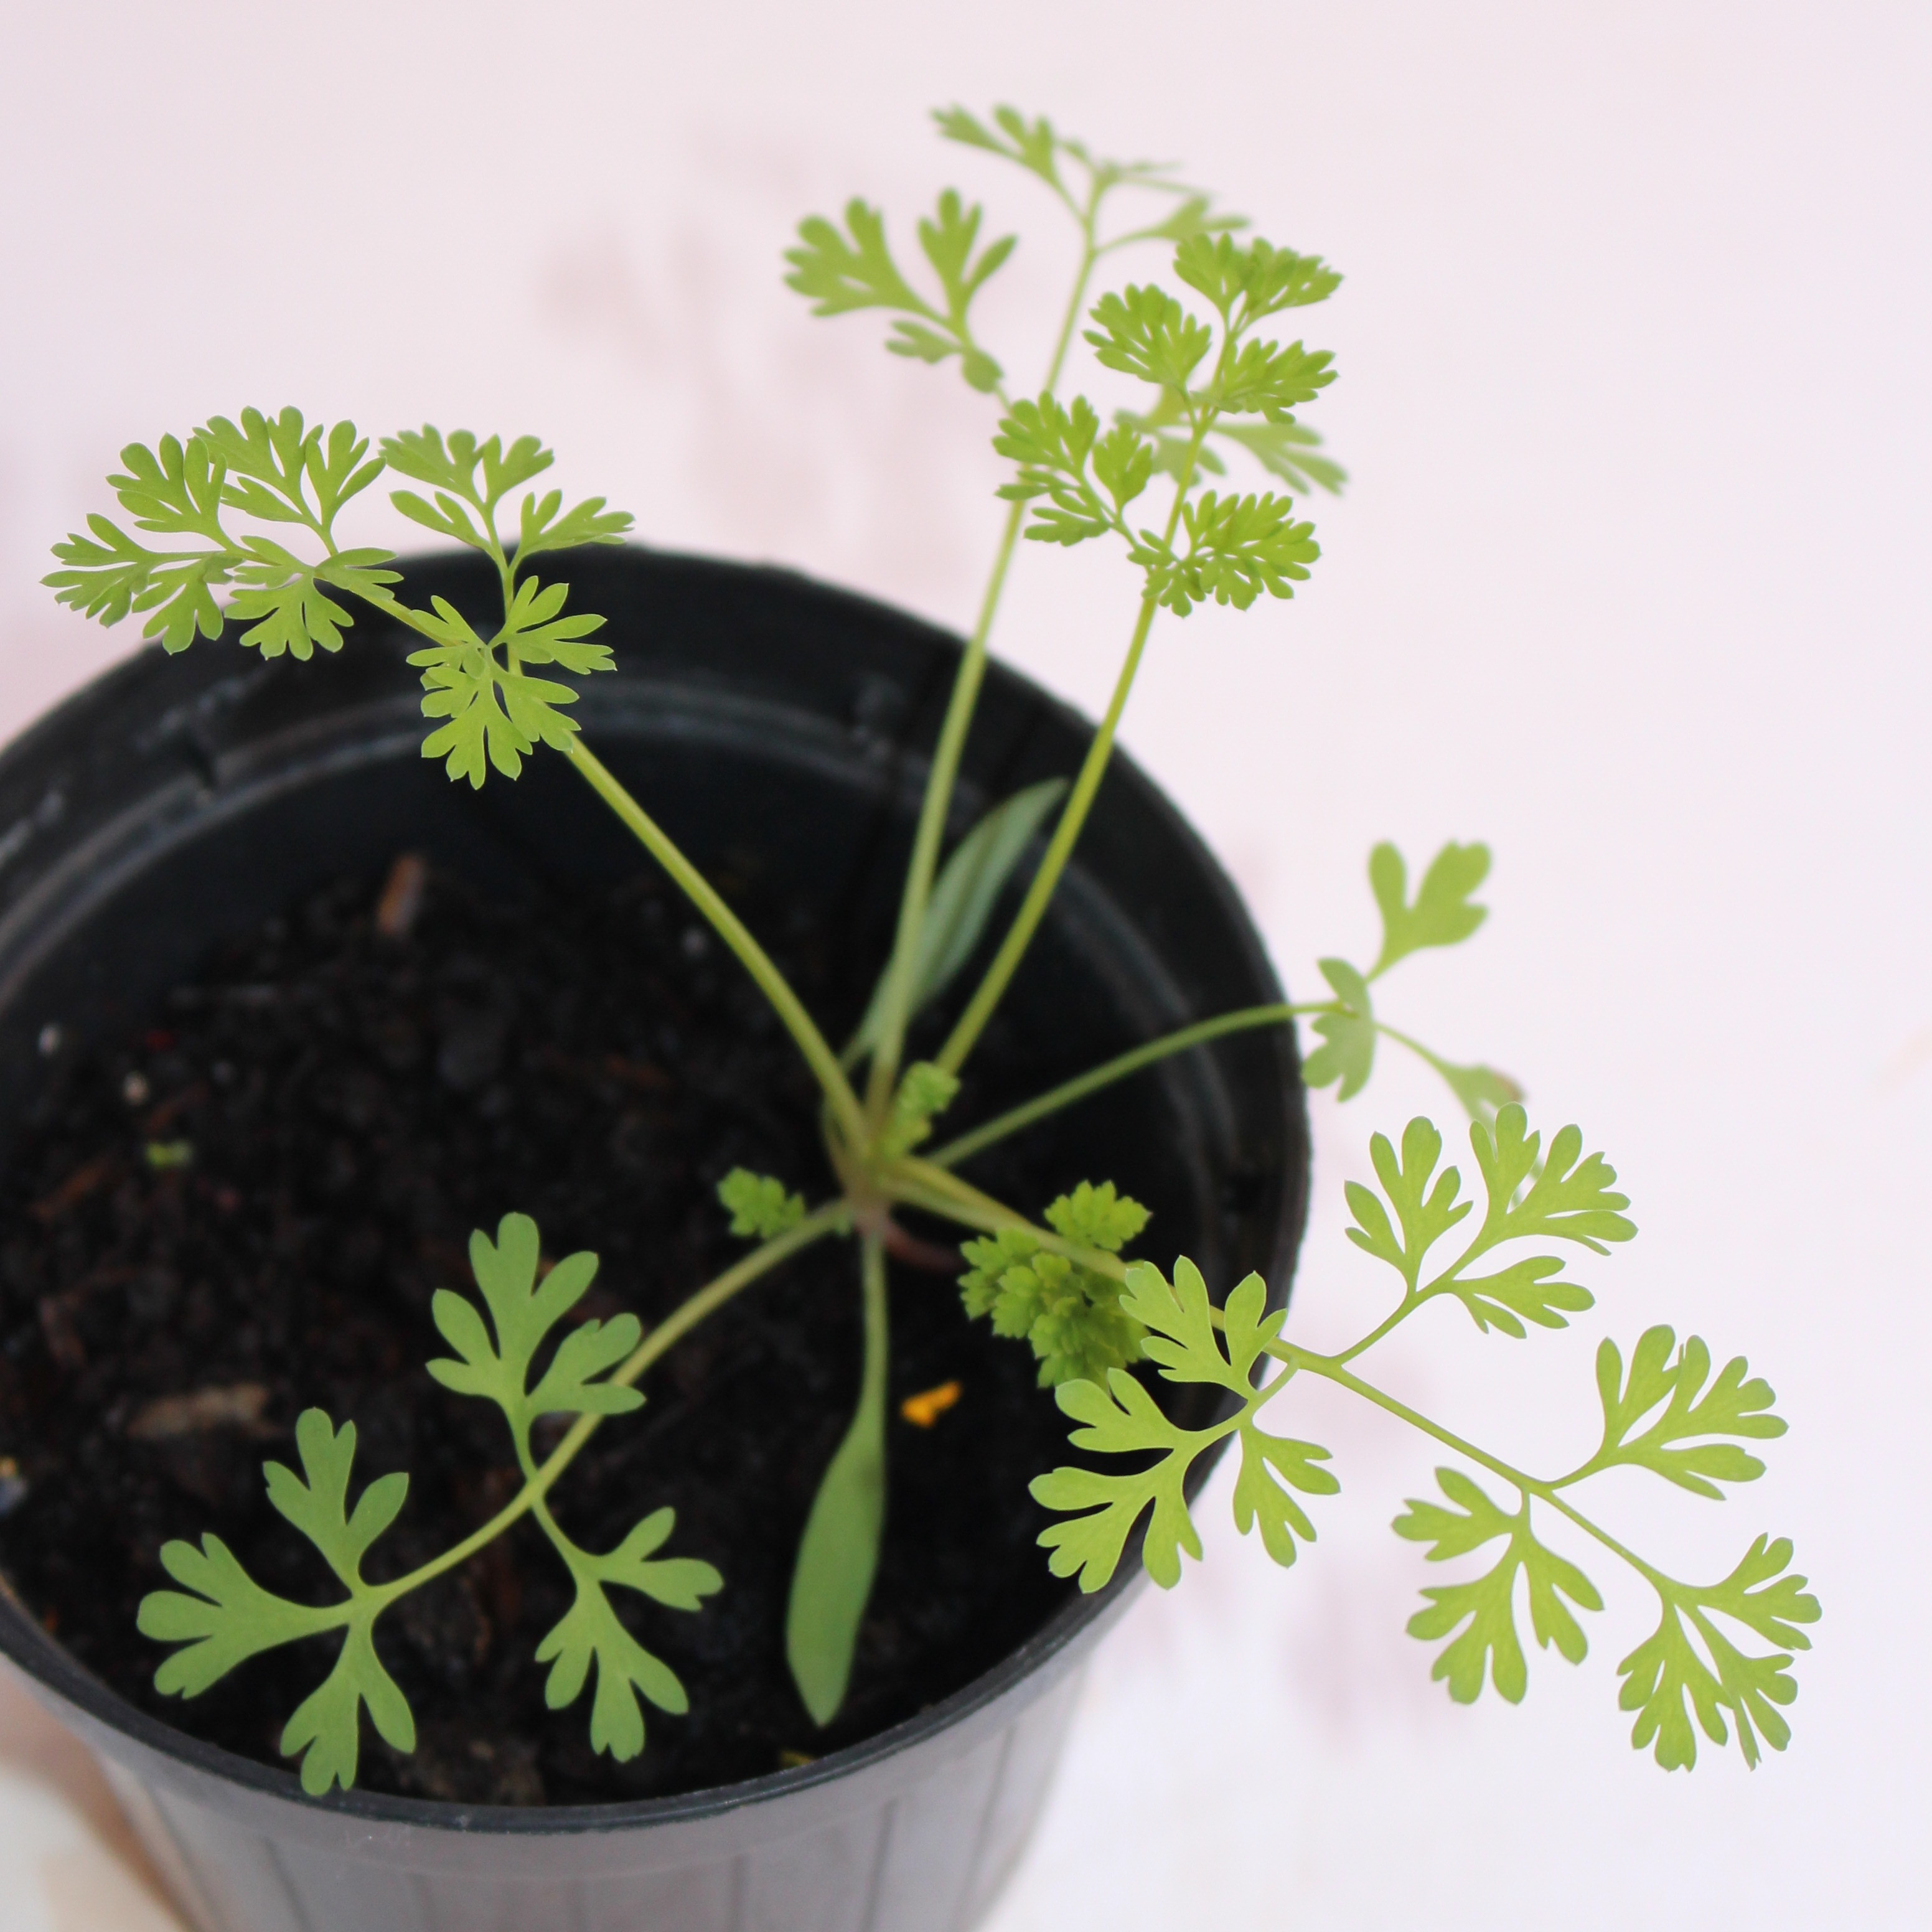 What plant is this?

Fumaria officinalis
